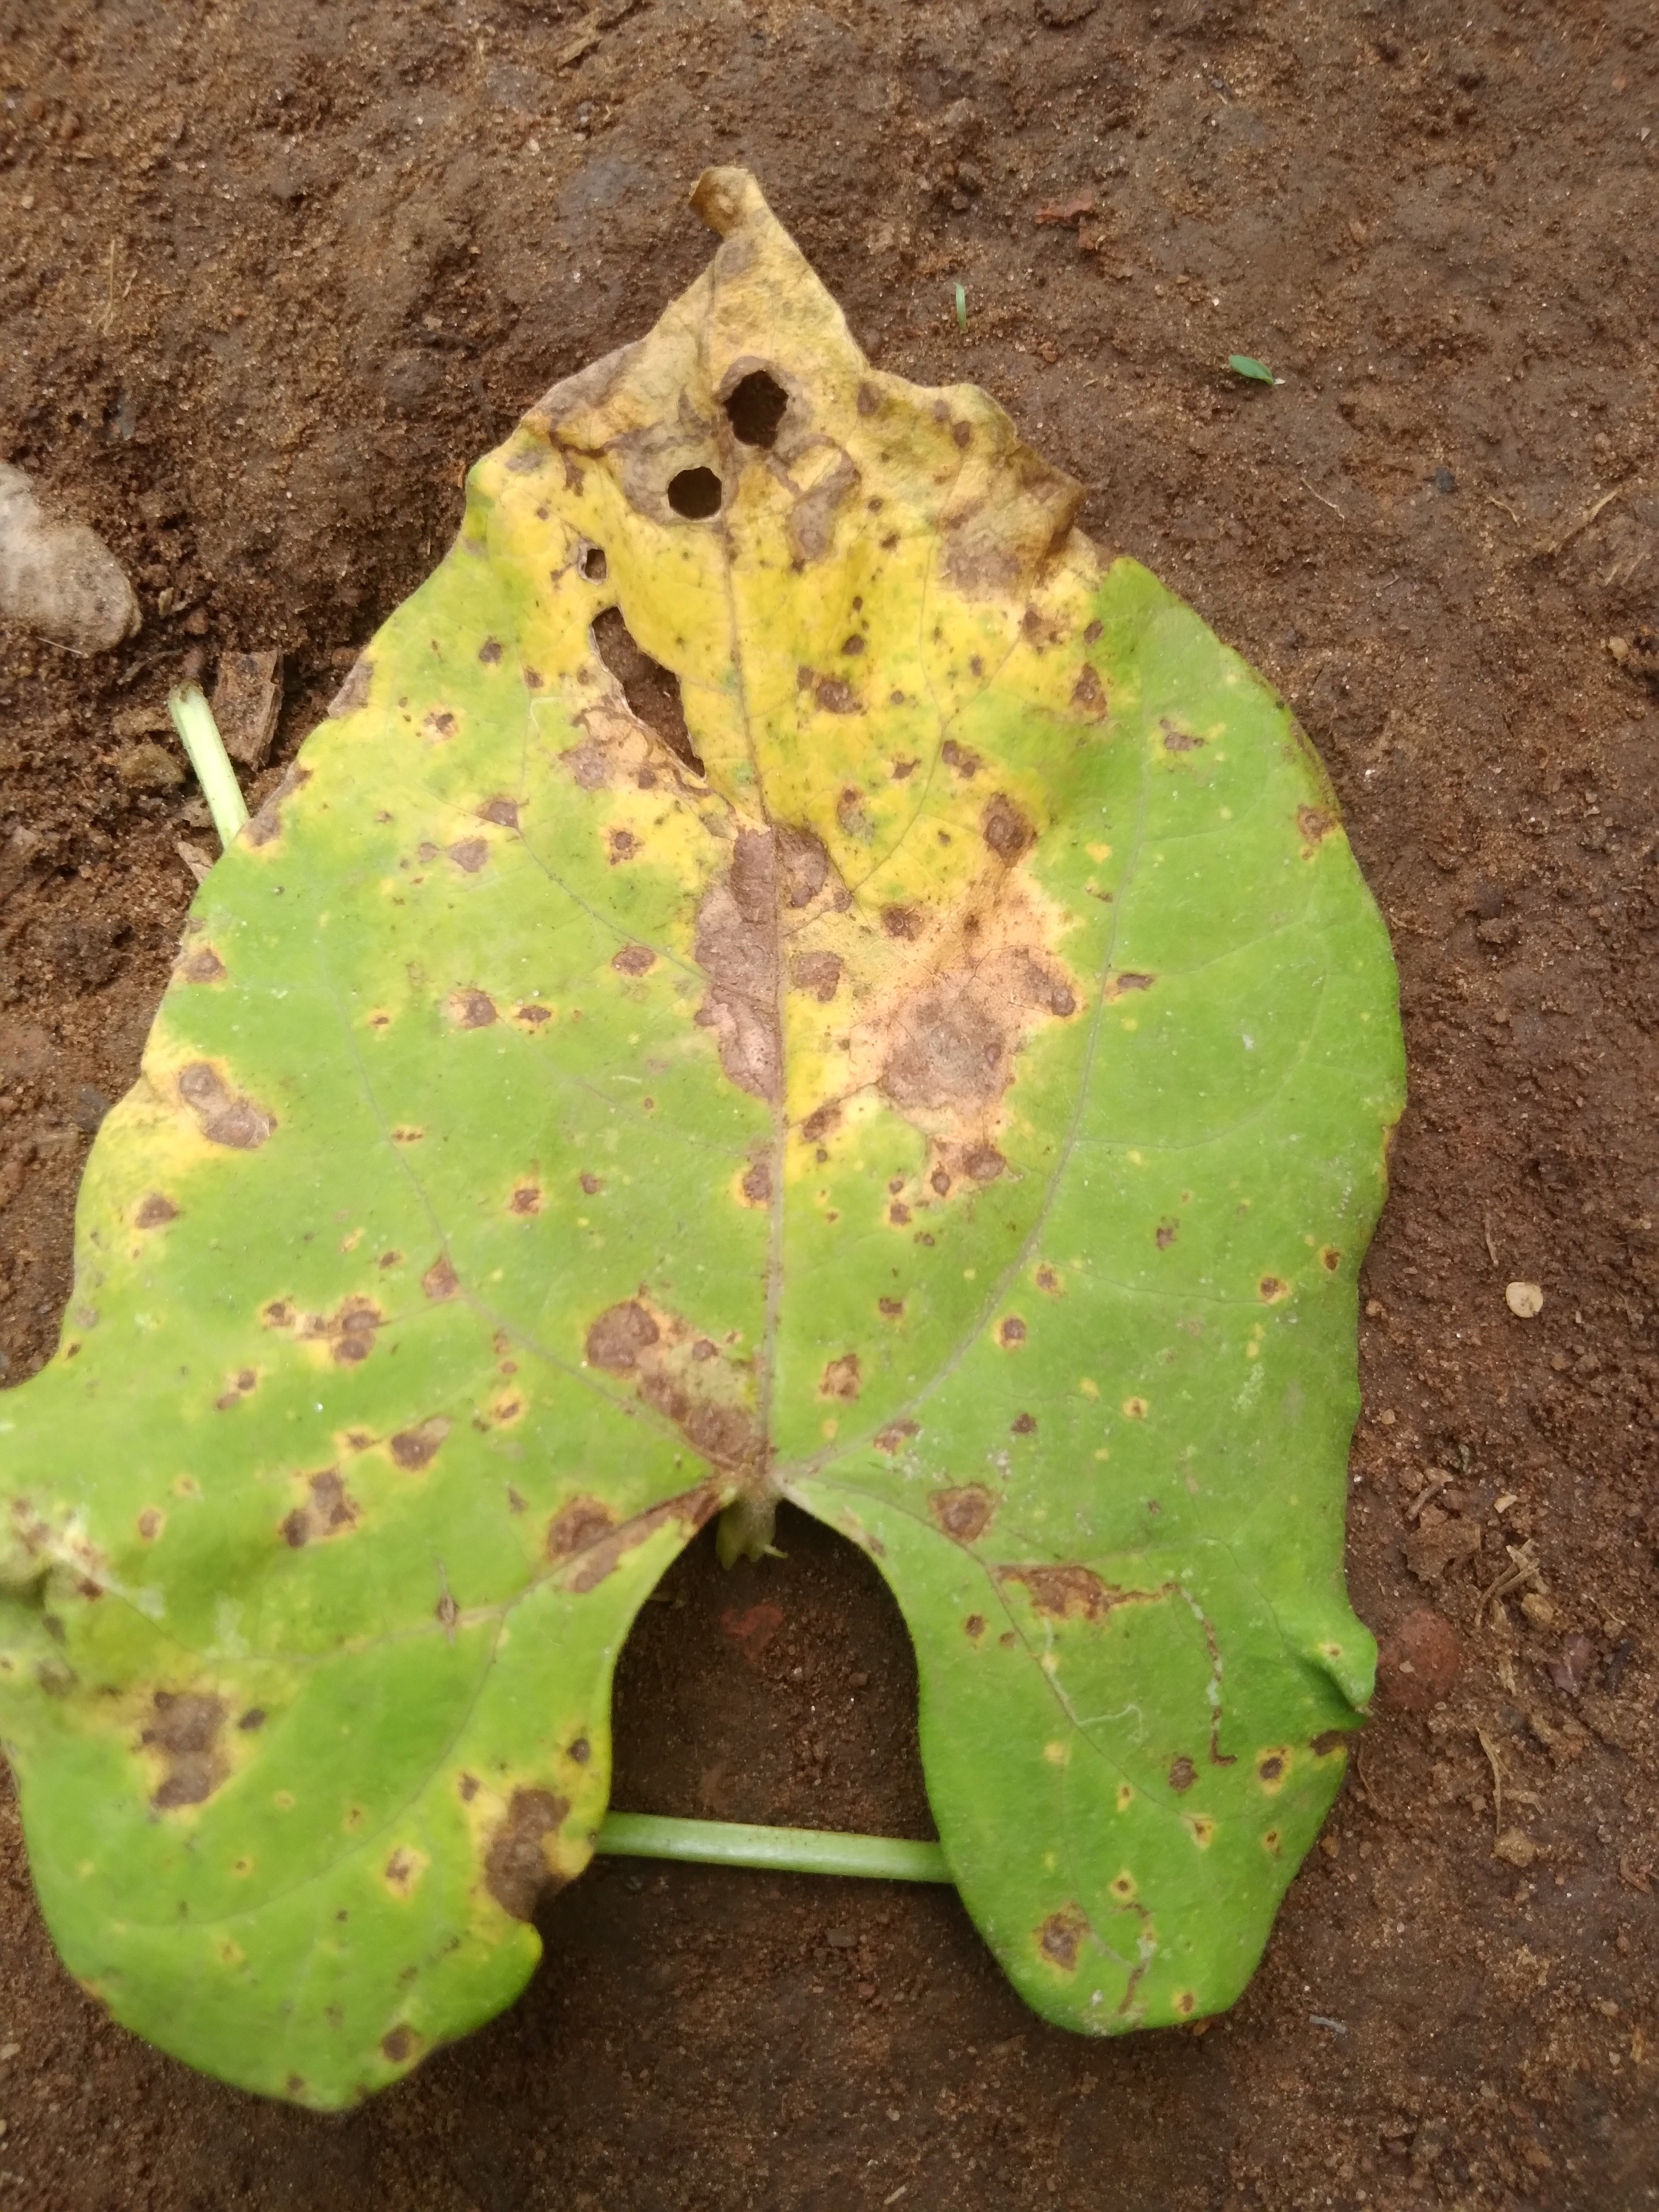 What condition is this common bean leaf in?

rust
